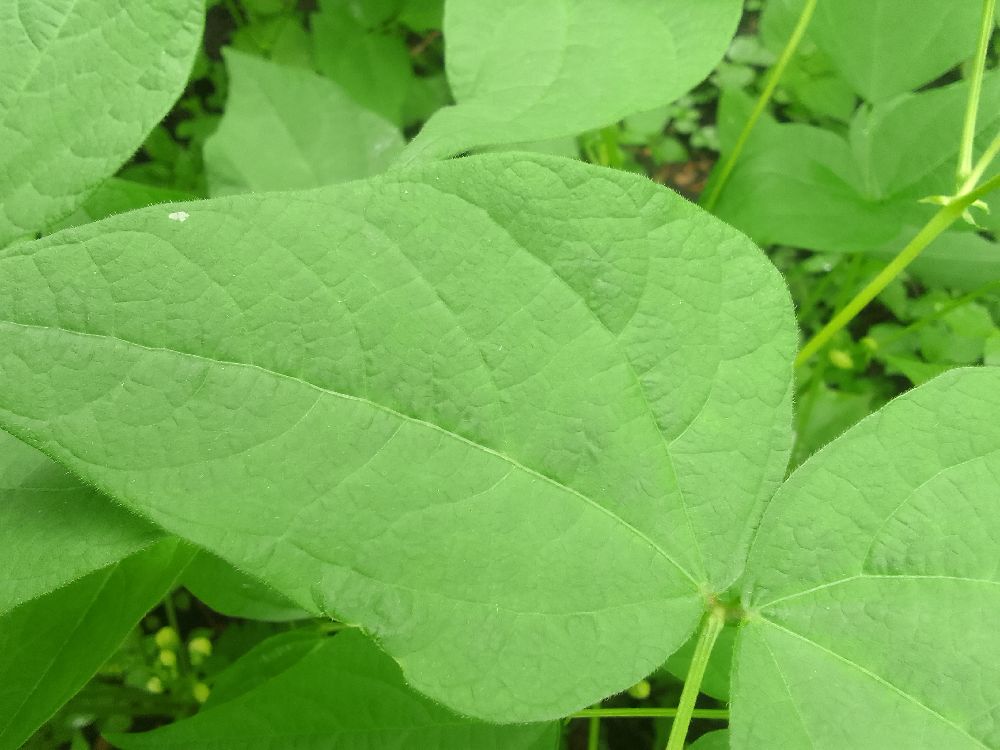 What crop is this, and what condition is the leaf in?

common bean, healthy
